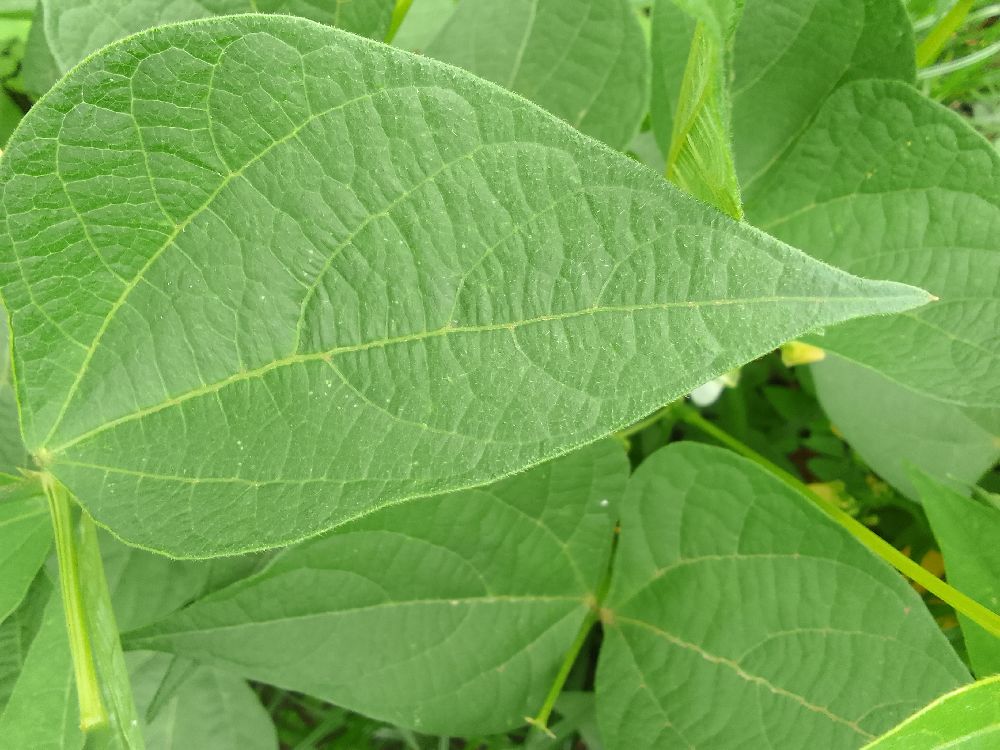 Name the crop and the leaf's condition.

common bean, healthy
